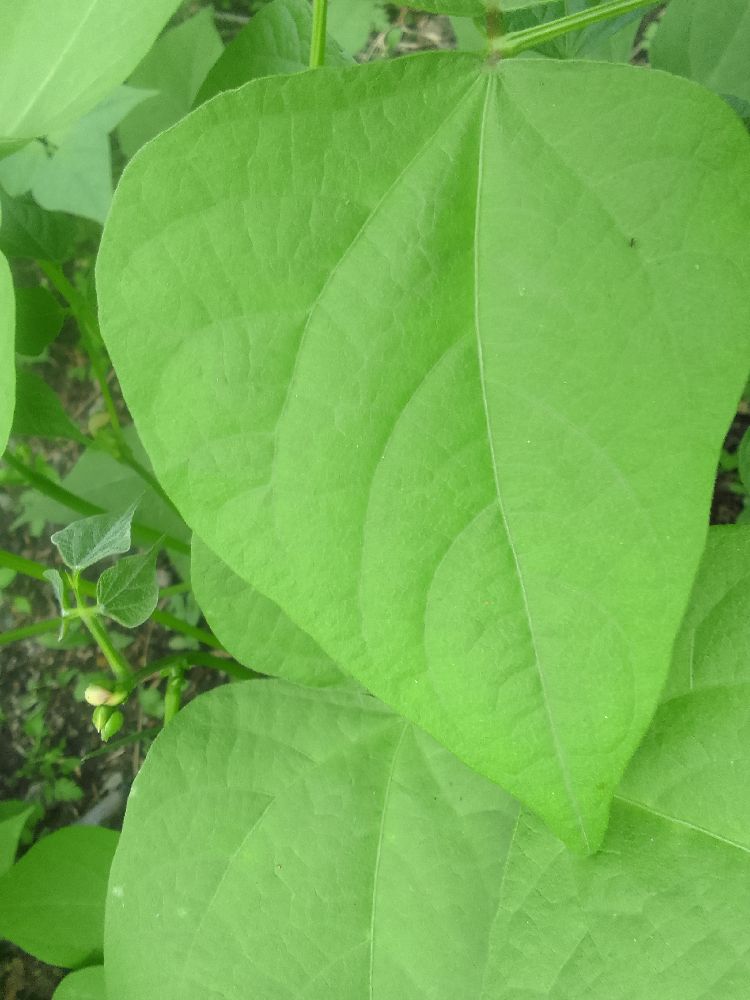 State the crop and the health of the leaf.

common bean, healthy
